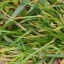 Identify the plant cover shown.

grass
